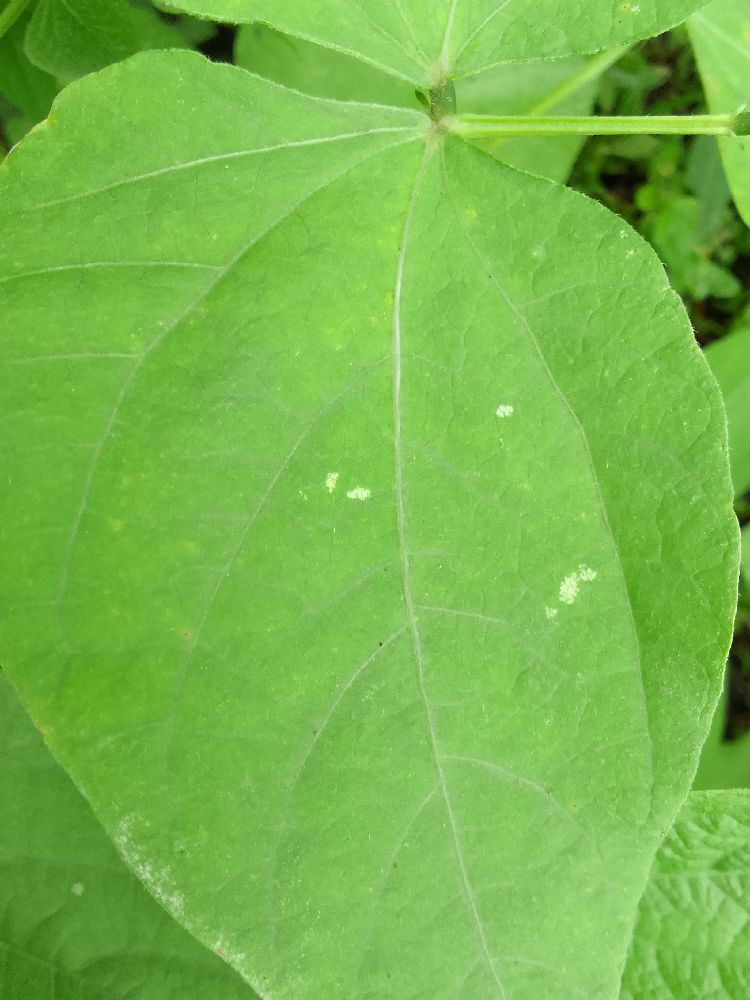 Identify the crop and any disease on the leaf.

common bean, healthy
